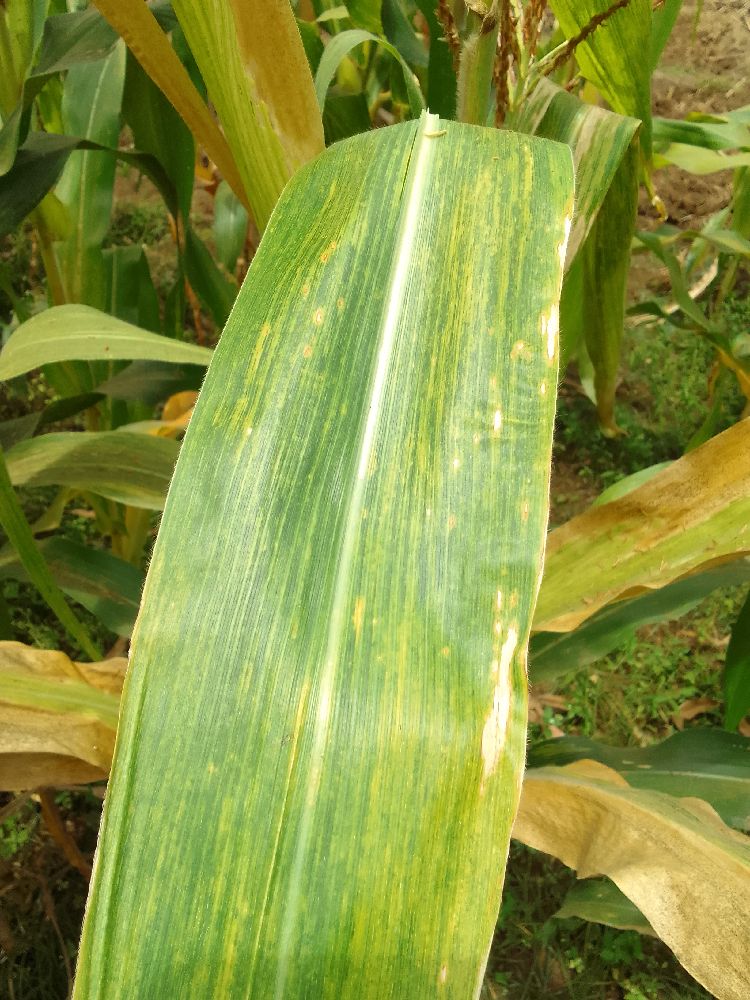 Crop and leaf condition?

maize, maize lethal necrosis
